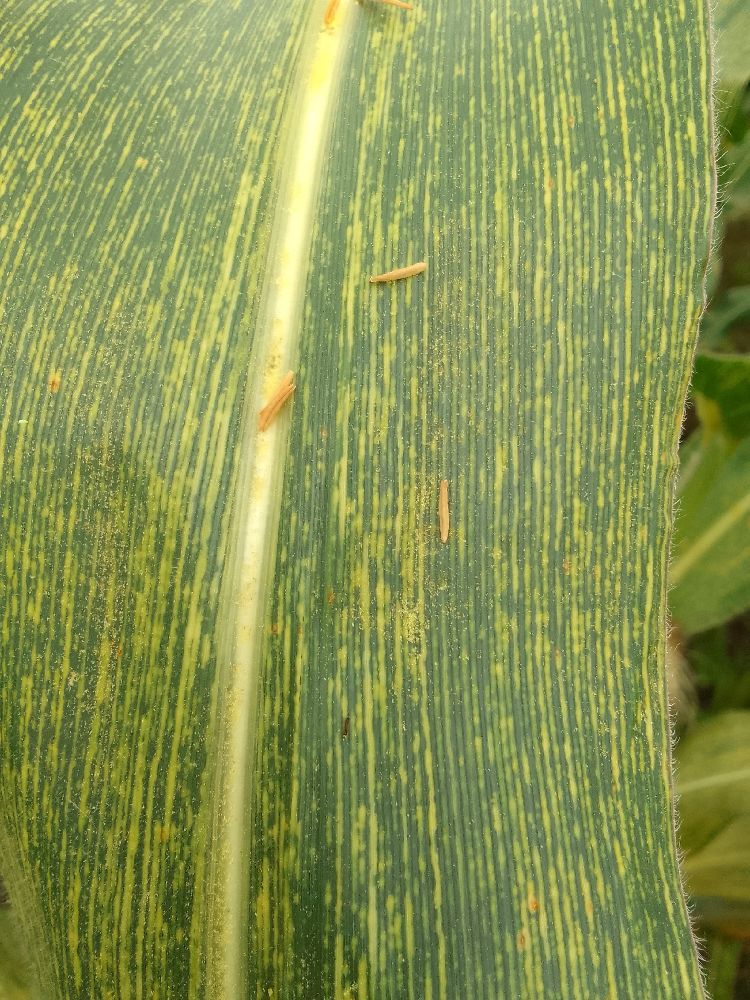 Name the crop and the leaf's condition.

maize, maize streak virus
